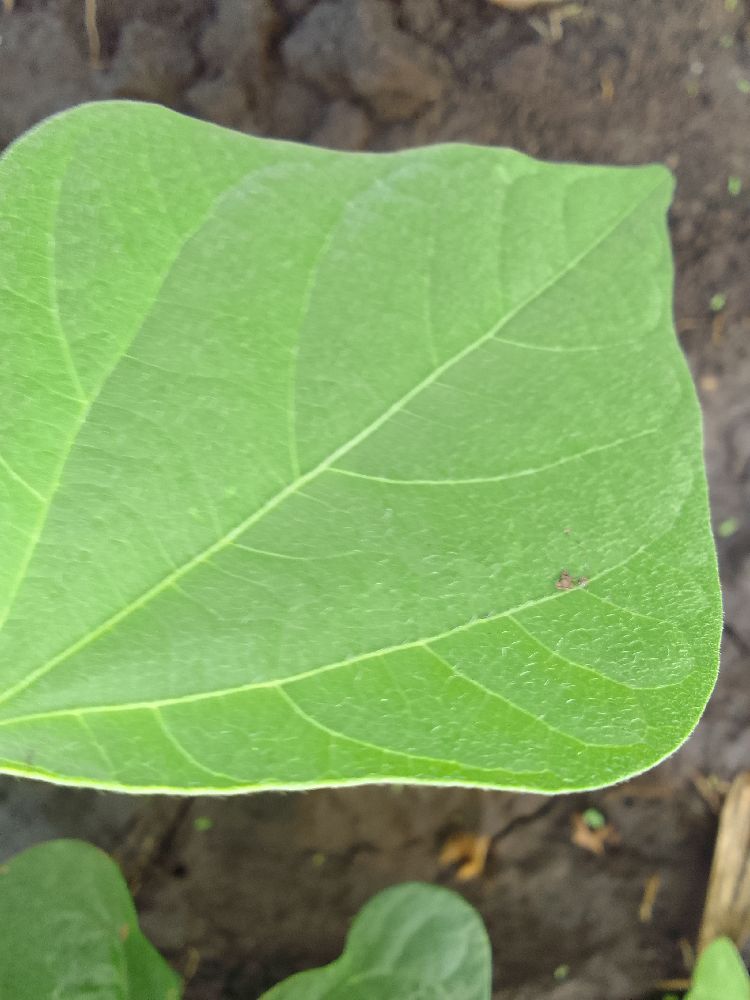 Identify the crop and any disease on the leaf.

common bean, healthy
